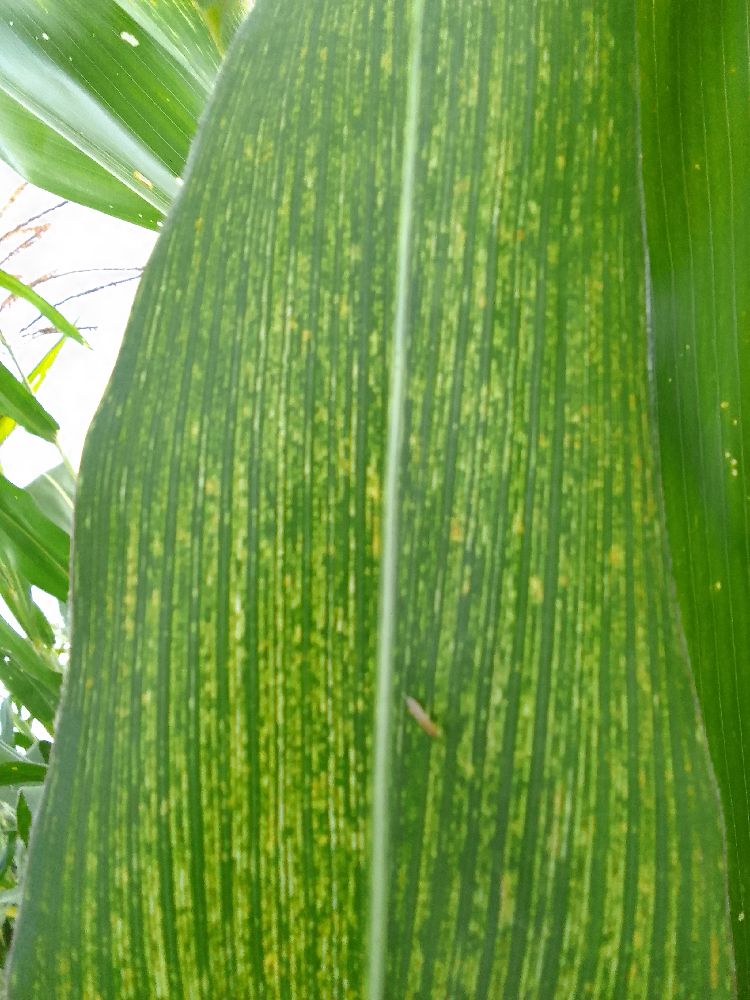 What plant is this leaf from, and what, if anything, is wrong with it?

maize, maize streak virus
